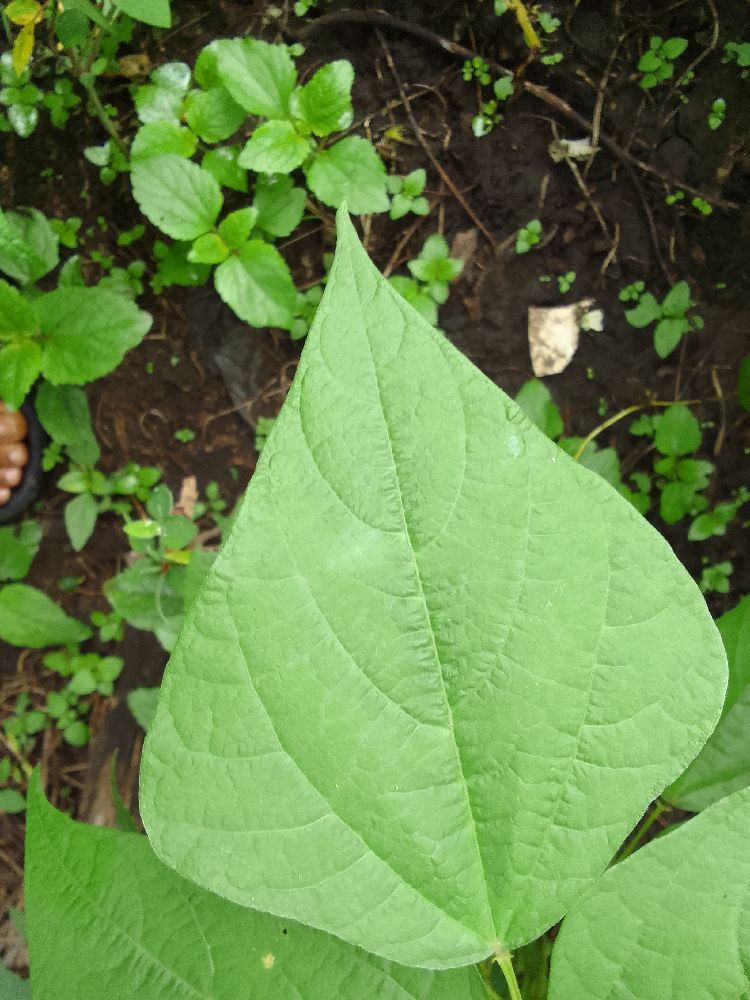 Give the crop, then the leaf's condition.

common bean, healthy
